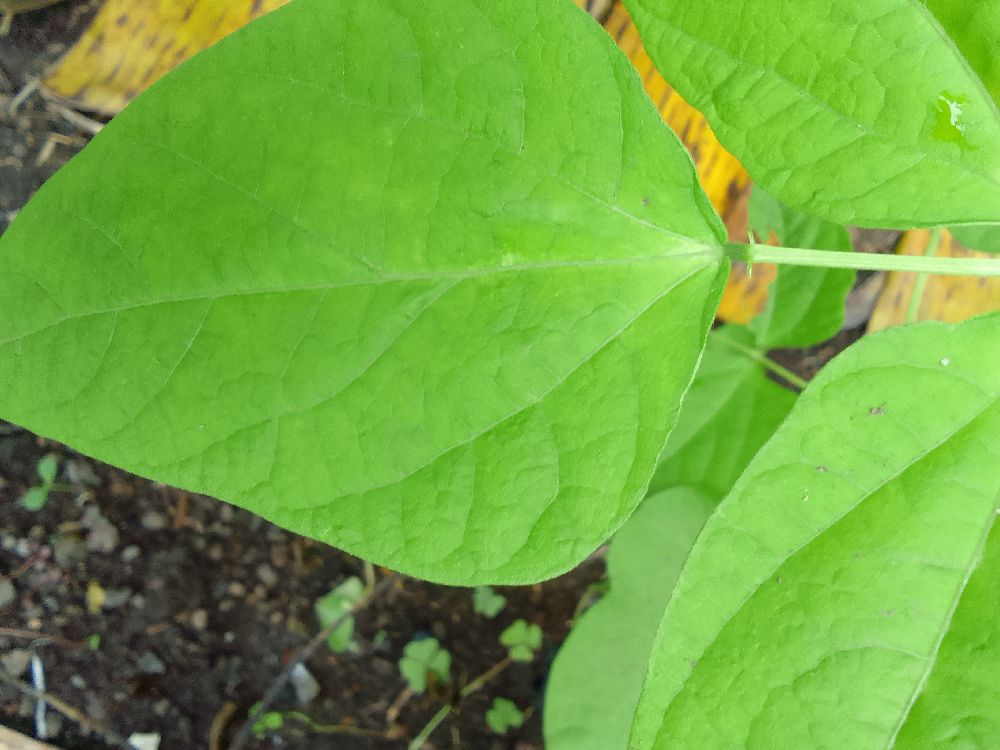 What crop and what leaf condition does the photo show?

common bean, healthy
